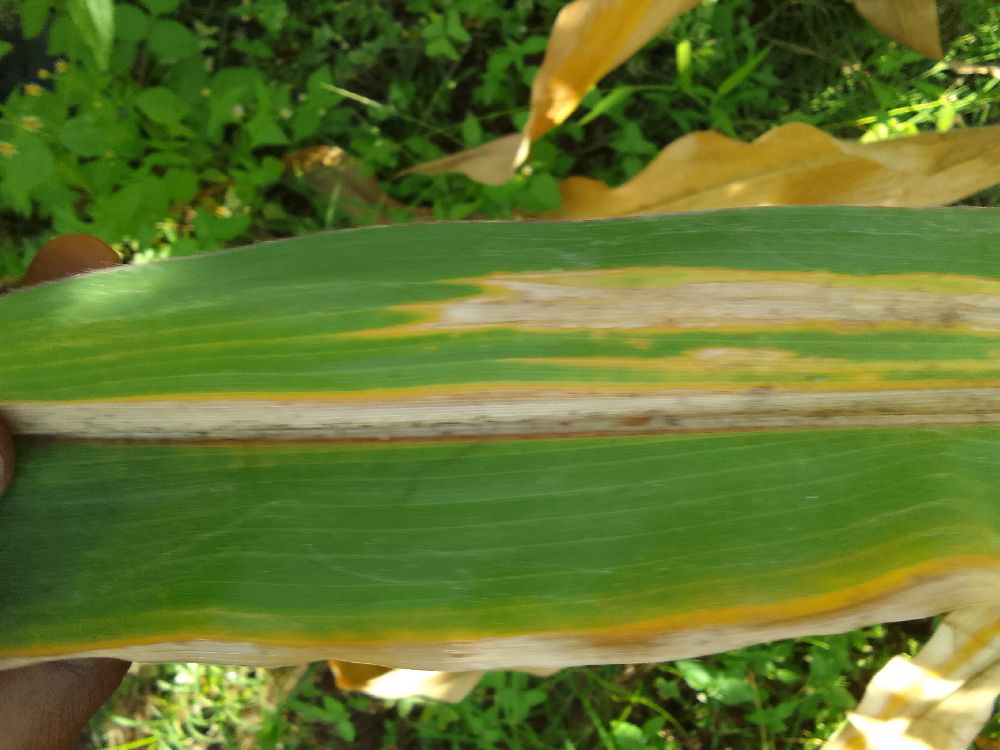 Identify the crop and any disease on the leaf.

maize, maize lethal necrosis
